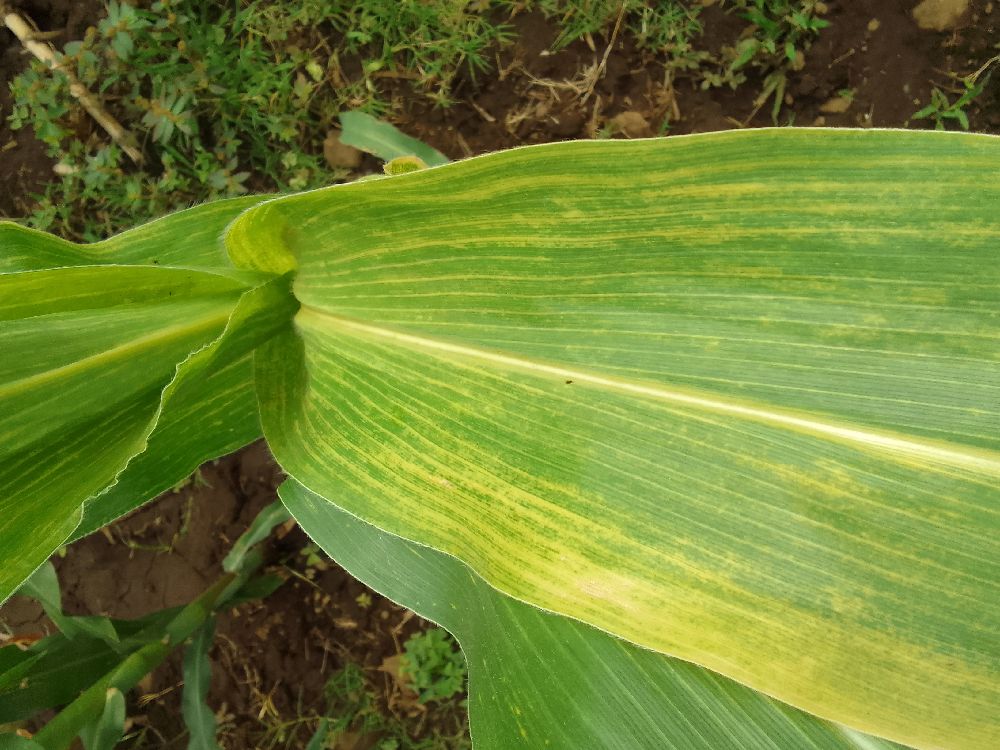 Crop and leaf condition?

maize, maize lethal necrosis
